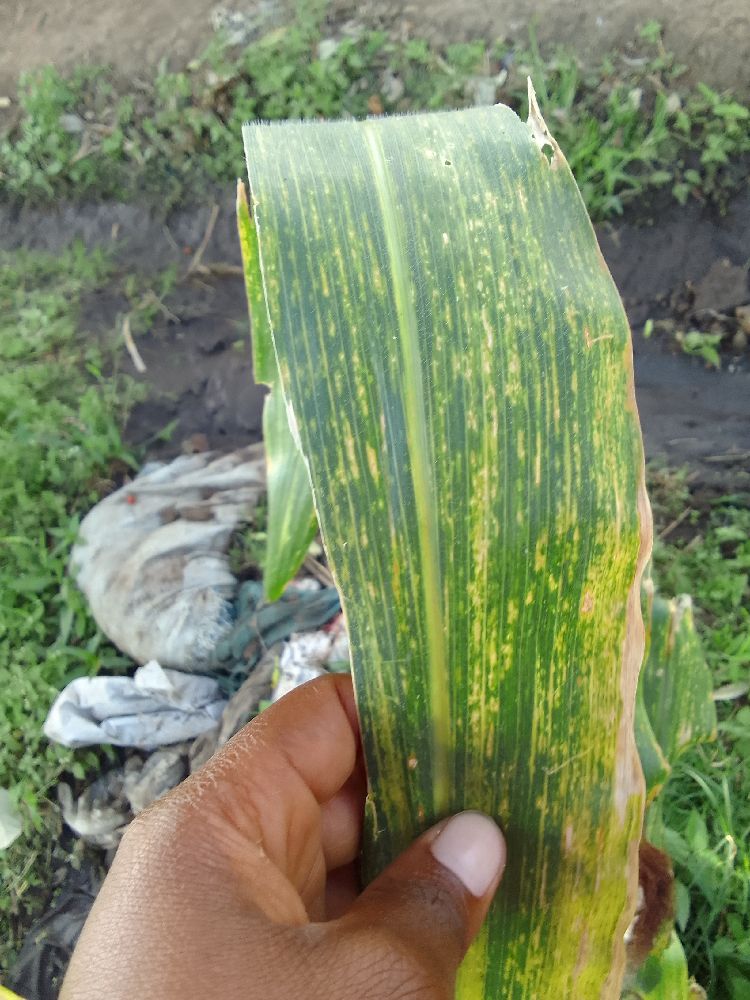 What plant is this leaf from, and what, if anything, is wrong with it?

maize, maize lethal necrosis
